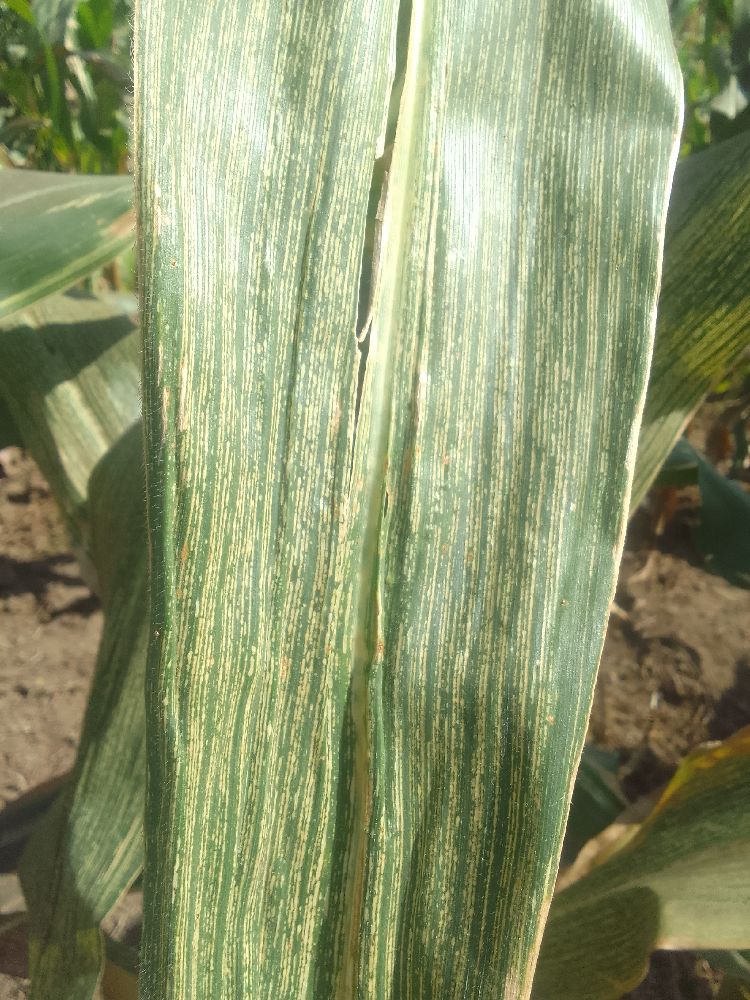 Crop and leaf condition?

maize, maize streak virus
